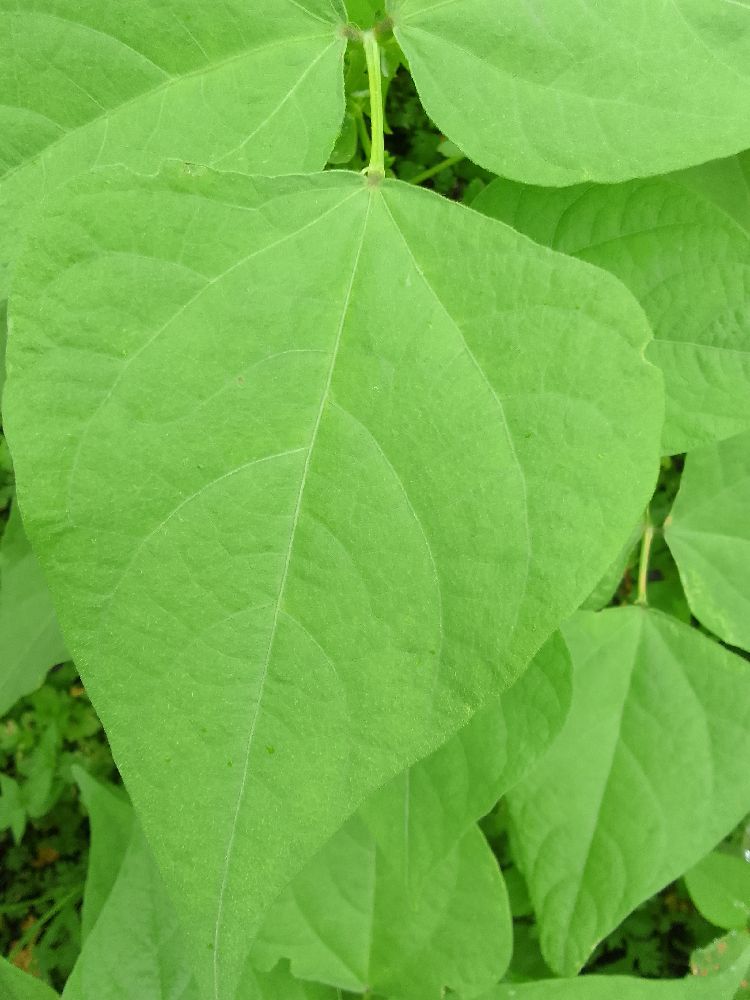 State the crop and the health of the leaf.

common bean, healthy
